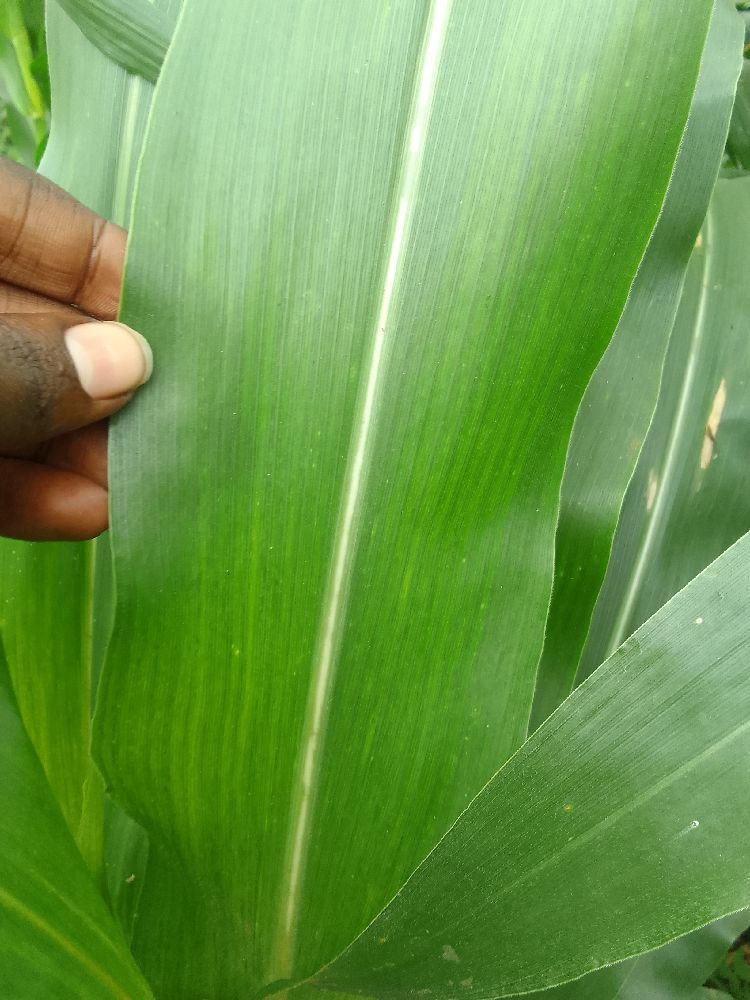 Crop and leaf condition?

maize, healthy
